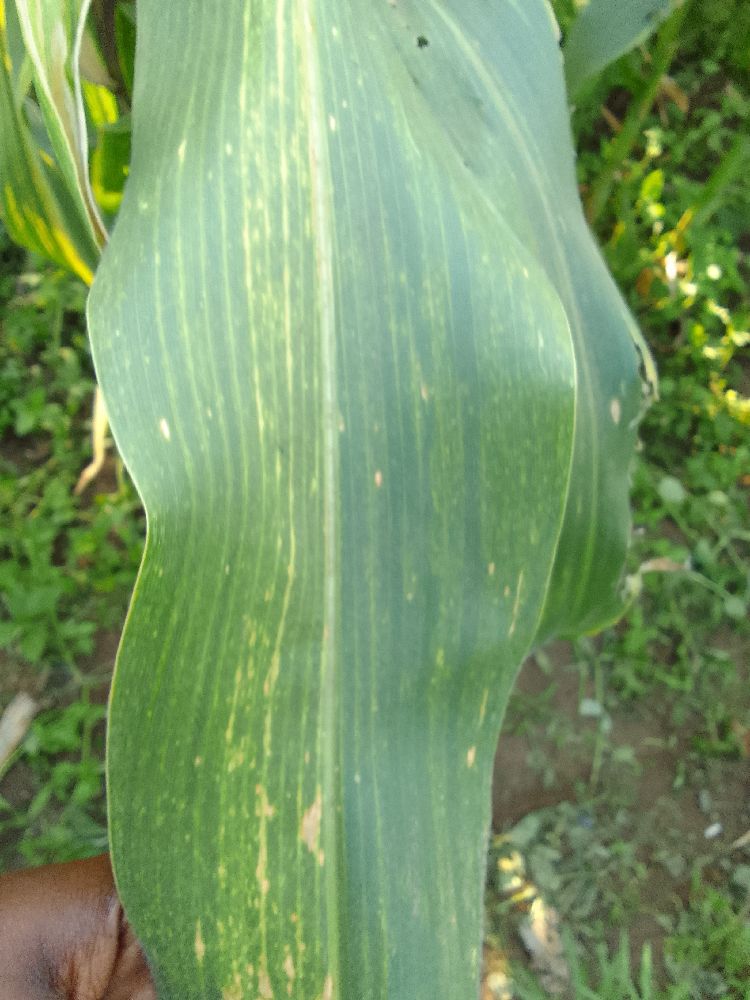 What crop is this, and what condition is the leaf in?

maize, maize lethal necrosis
